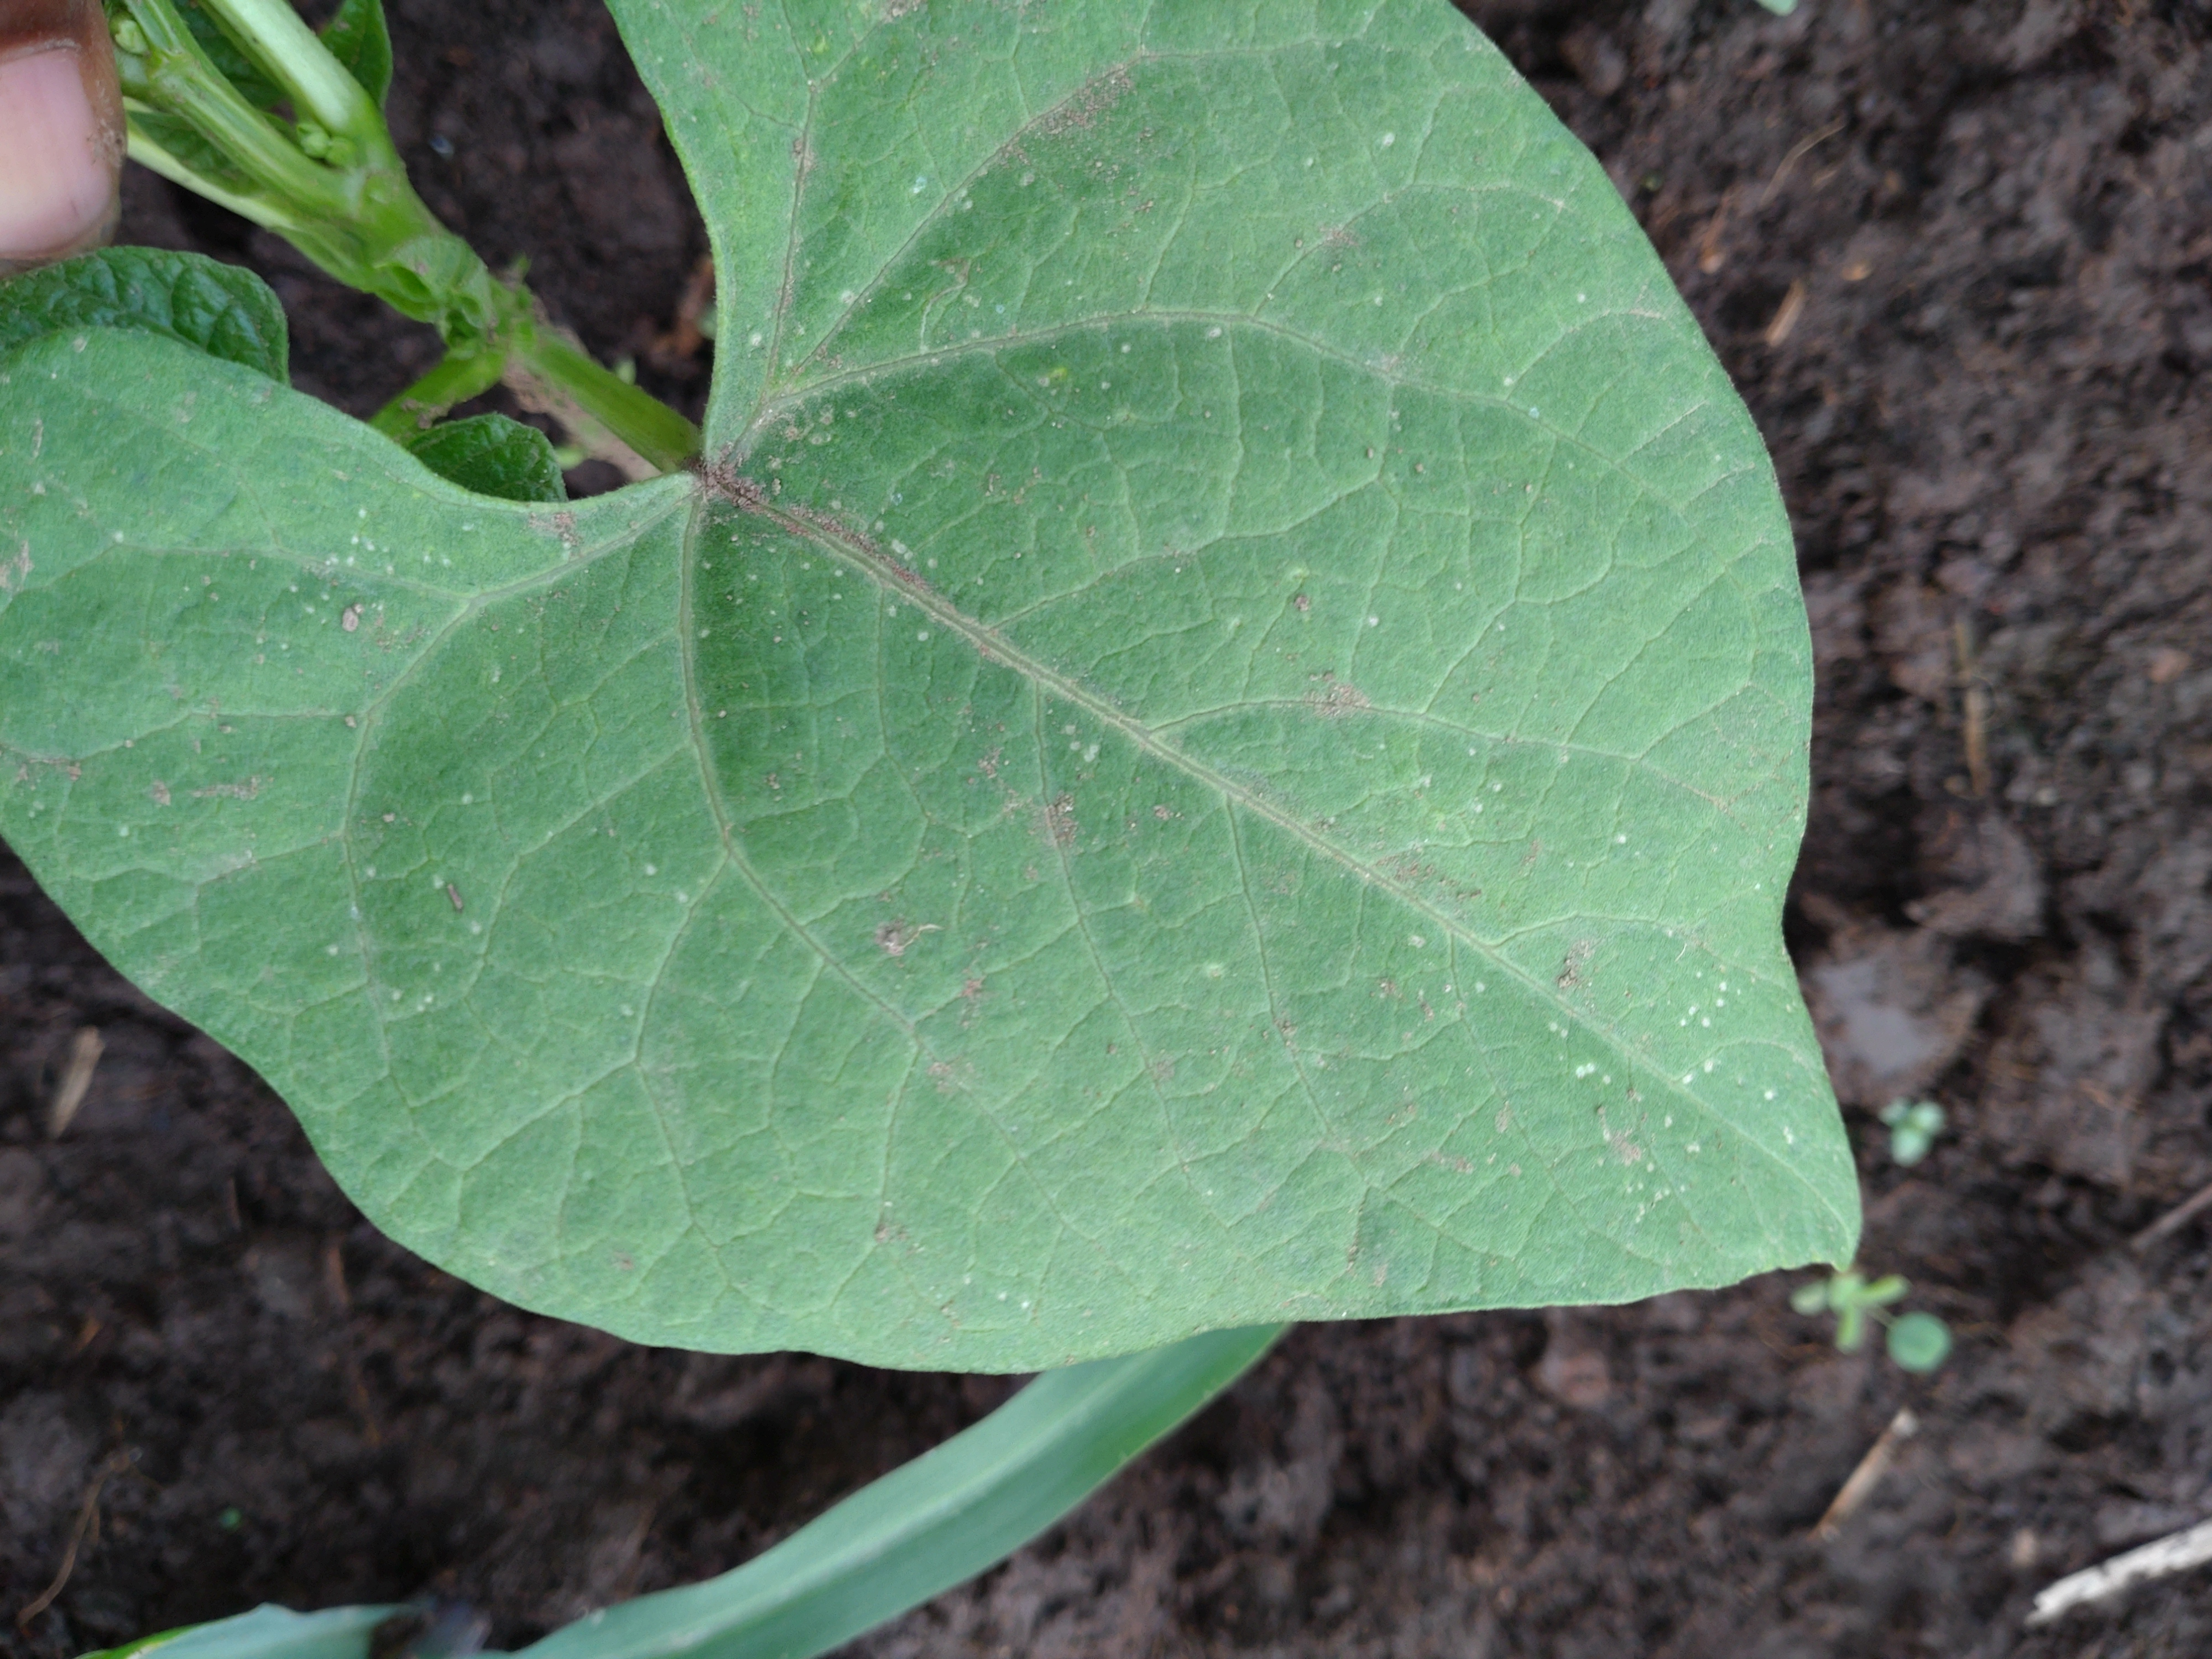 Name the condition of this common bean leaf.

healthy
